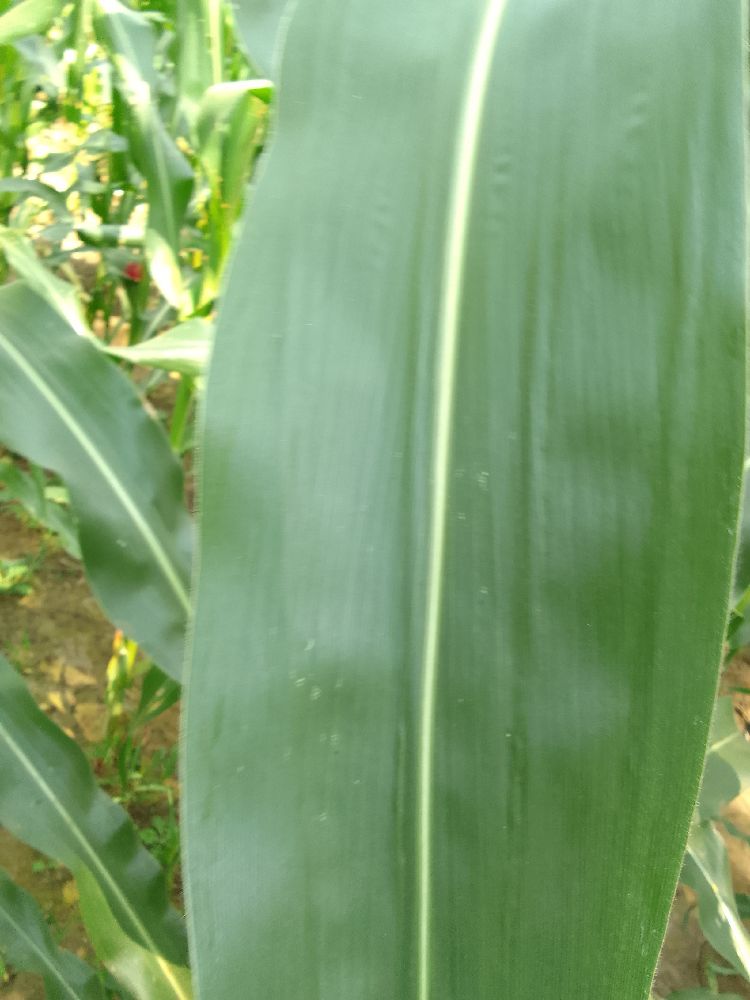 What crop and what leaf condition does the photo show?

maize, healthy
